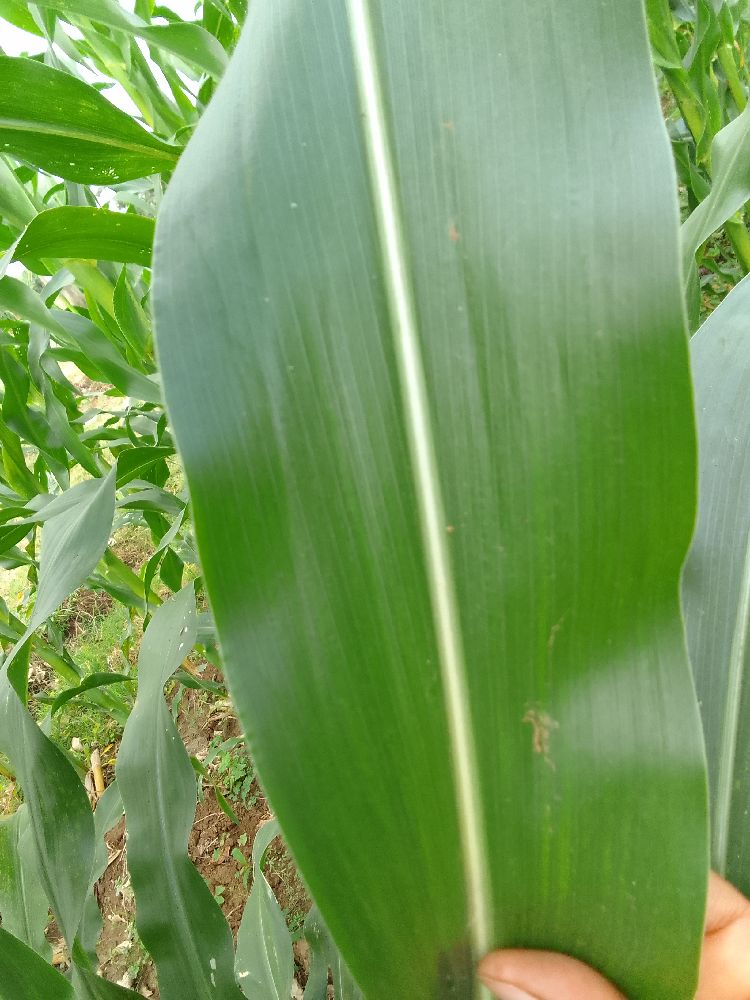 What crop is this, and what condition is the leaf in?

maize, healthy
